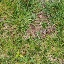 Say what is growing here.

grass
